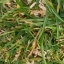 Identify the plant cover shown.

grass
